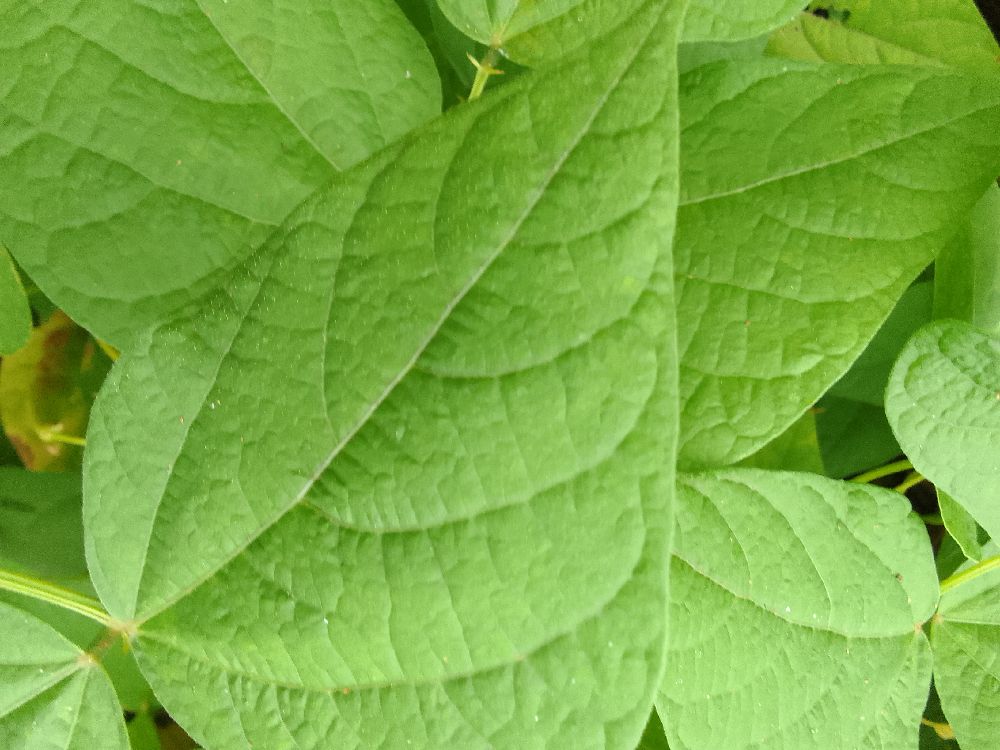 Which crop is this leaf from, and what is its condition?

common bean, healthy
